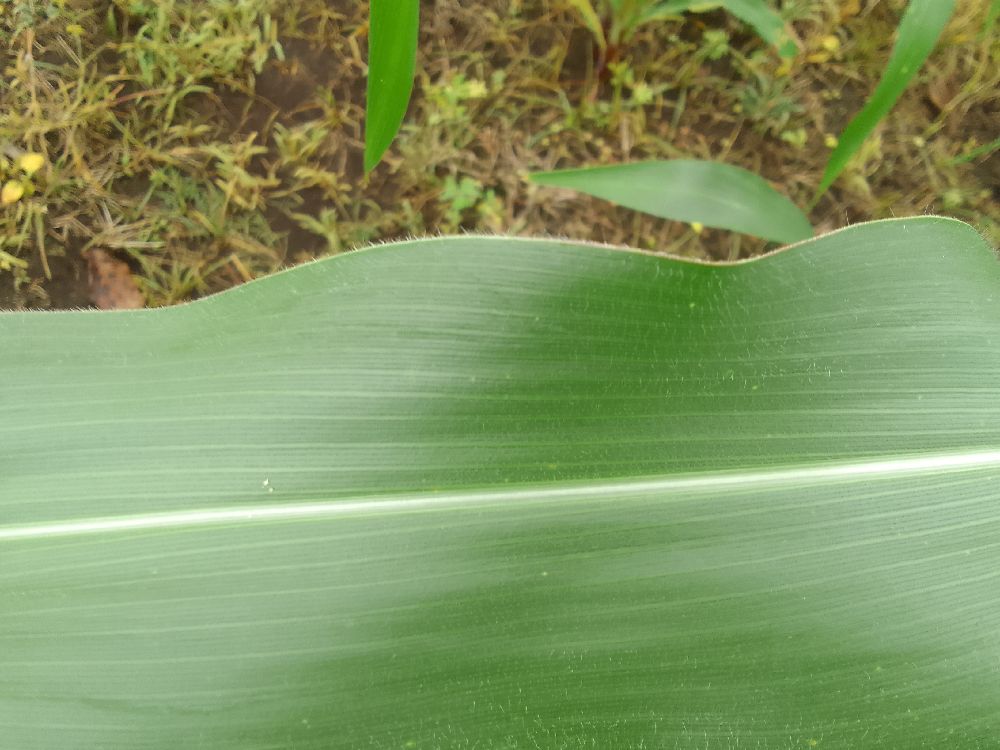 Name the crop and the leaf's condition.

maize, healthy
